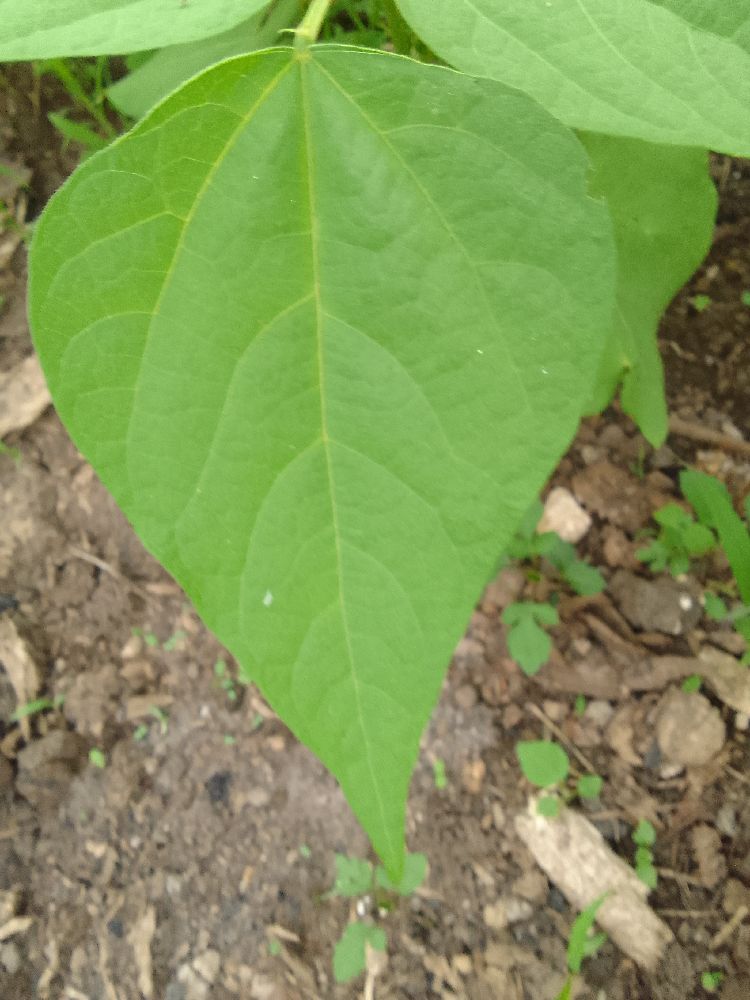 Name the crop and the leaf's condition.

common bean, healthy
